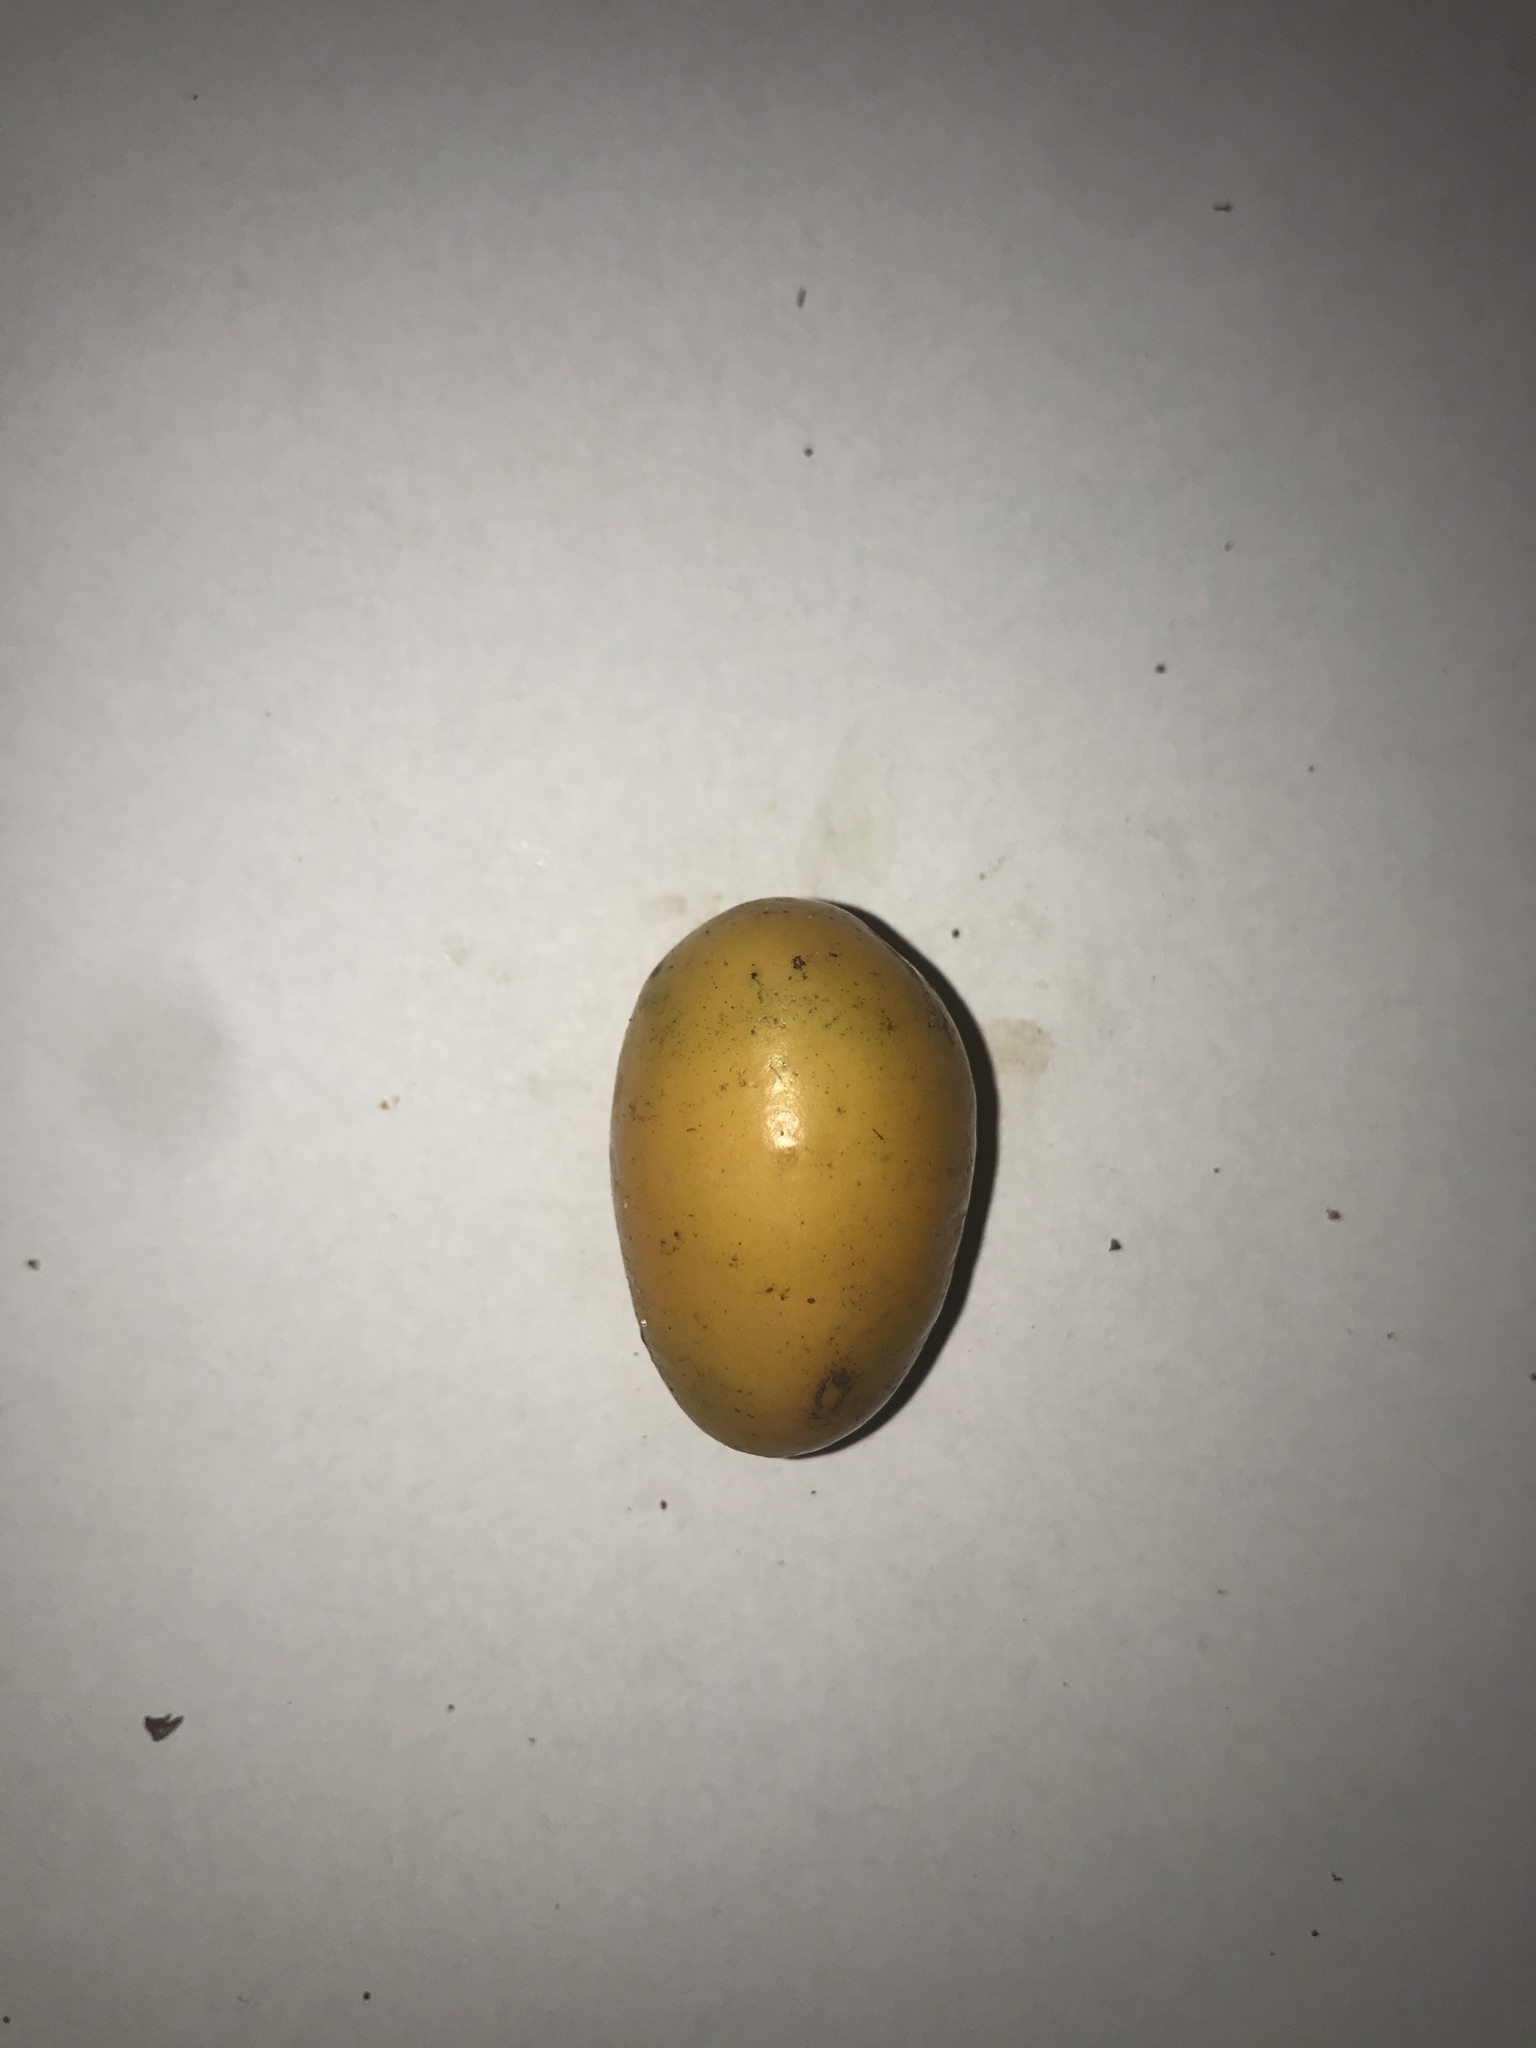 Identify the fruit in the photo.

siriguela
